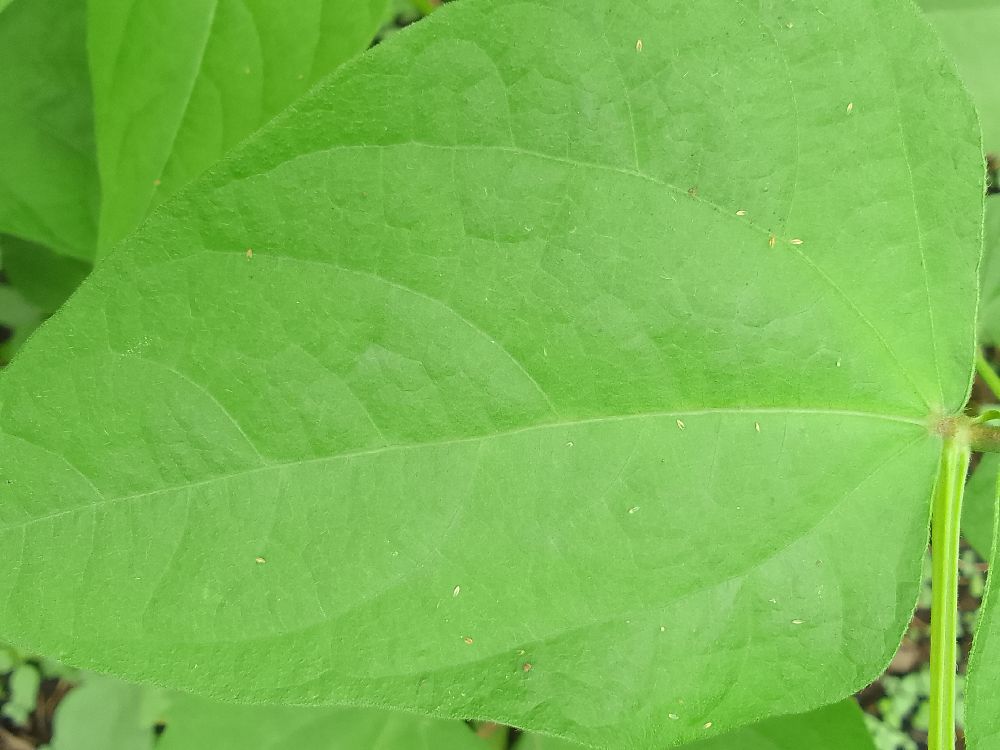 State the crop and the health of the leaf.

common bean, healthy
